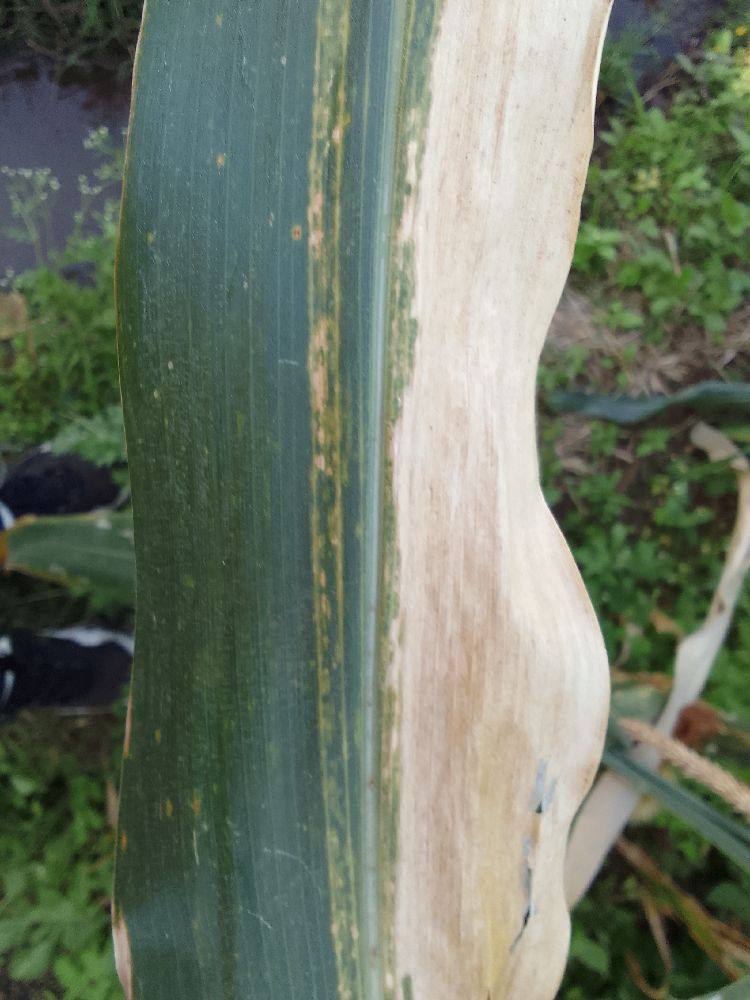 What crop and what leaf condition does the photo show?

maize, maize lethal necrosis
